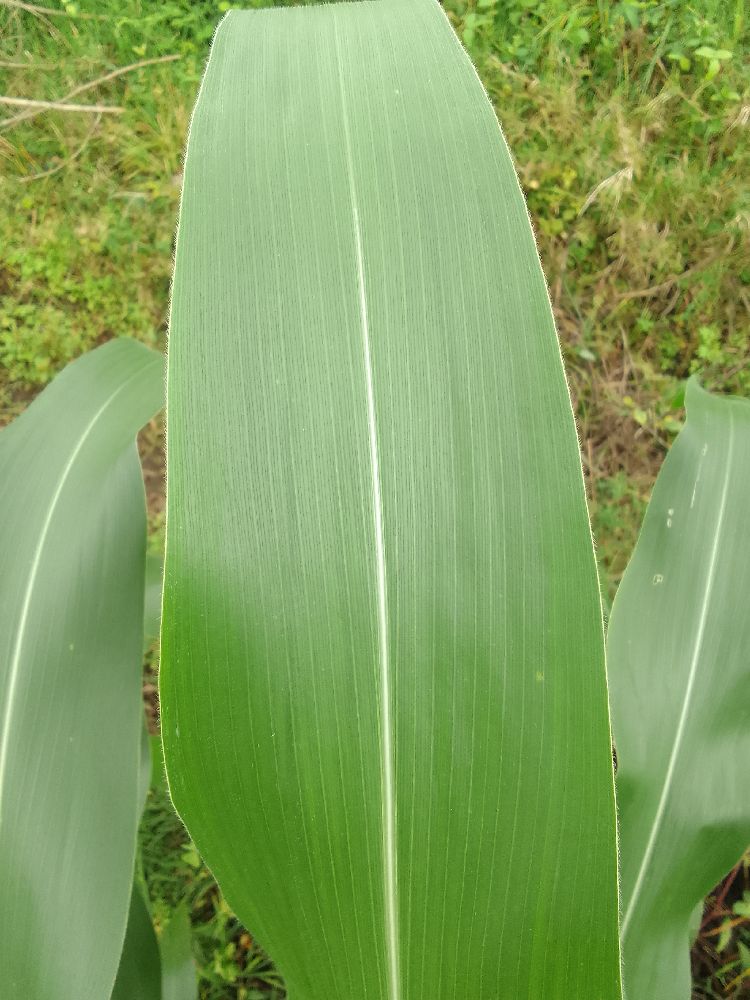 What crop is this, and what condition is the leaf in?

maize, healthy
